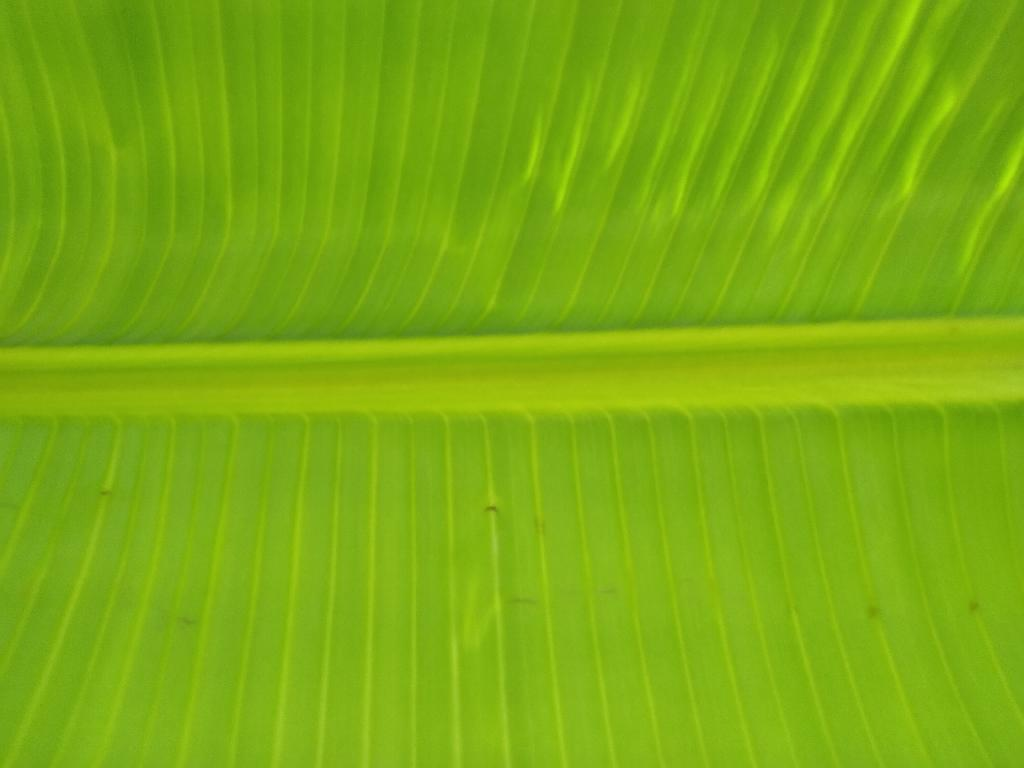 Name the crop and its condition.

banana, healthy
